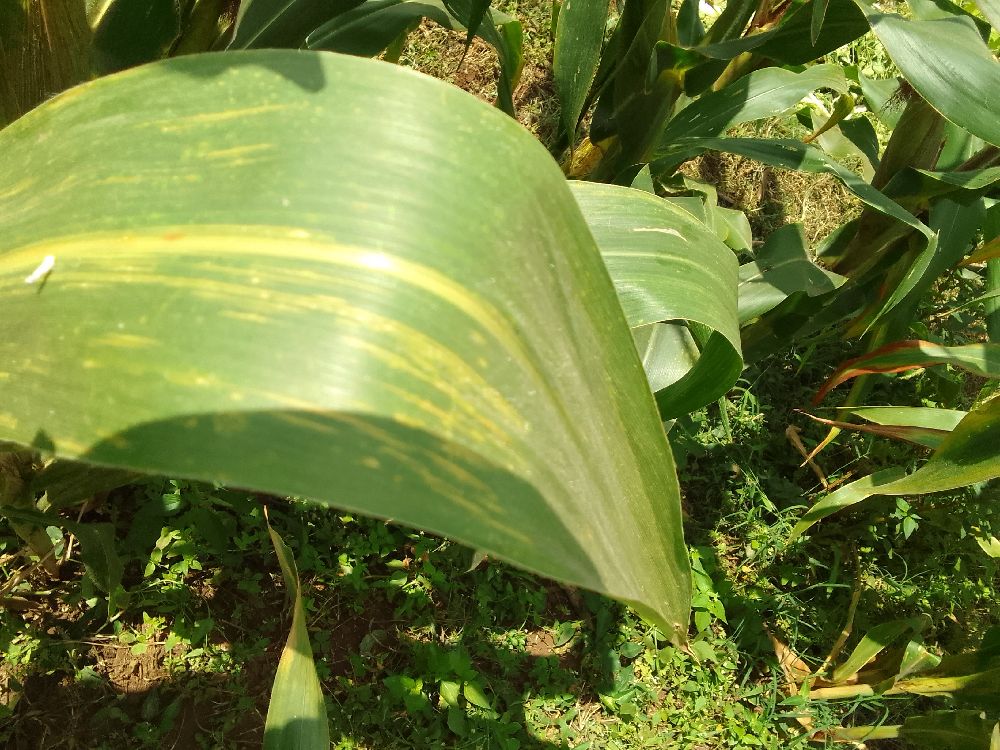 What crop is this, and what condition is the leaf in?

maize, maize lethal necrosis
